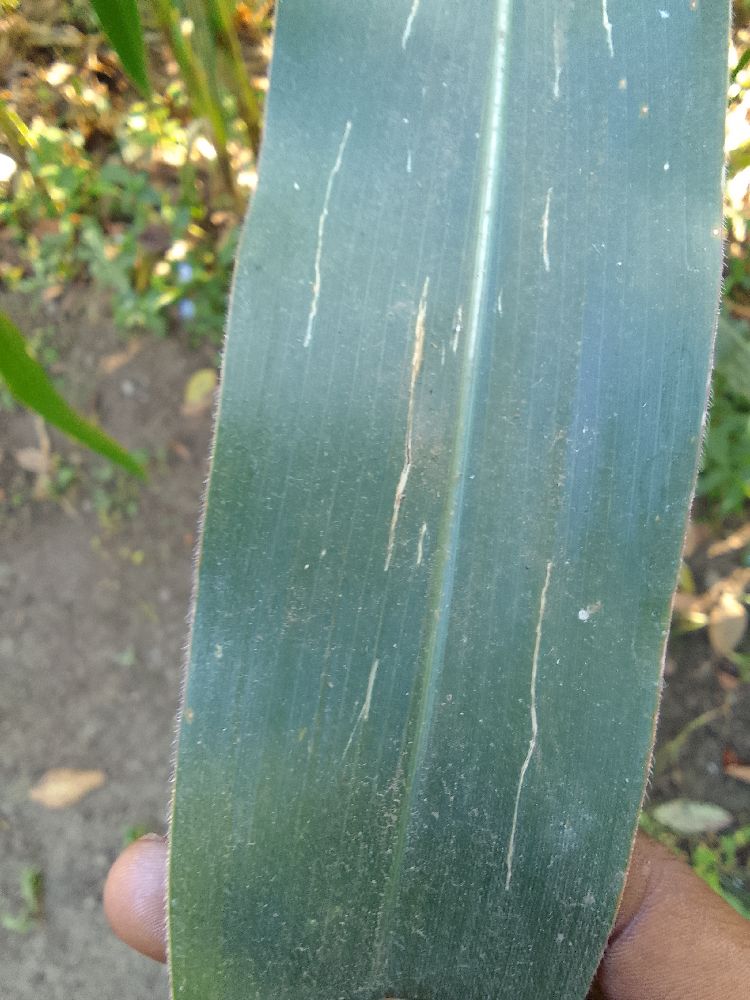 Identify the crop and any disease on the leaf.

maize, healthy
